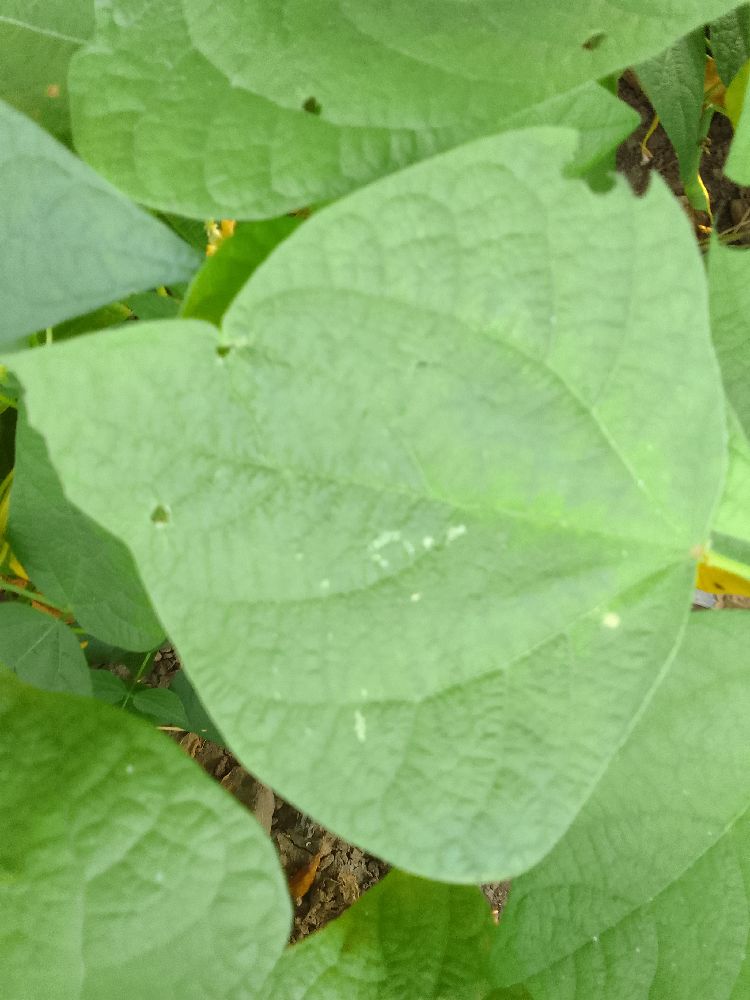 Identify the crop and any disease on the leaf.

common bean, healthy
